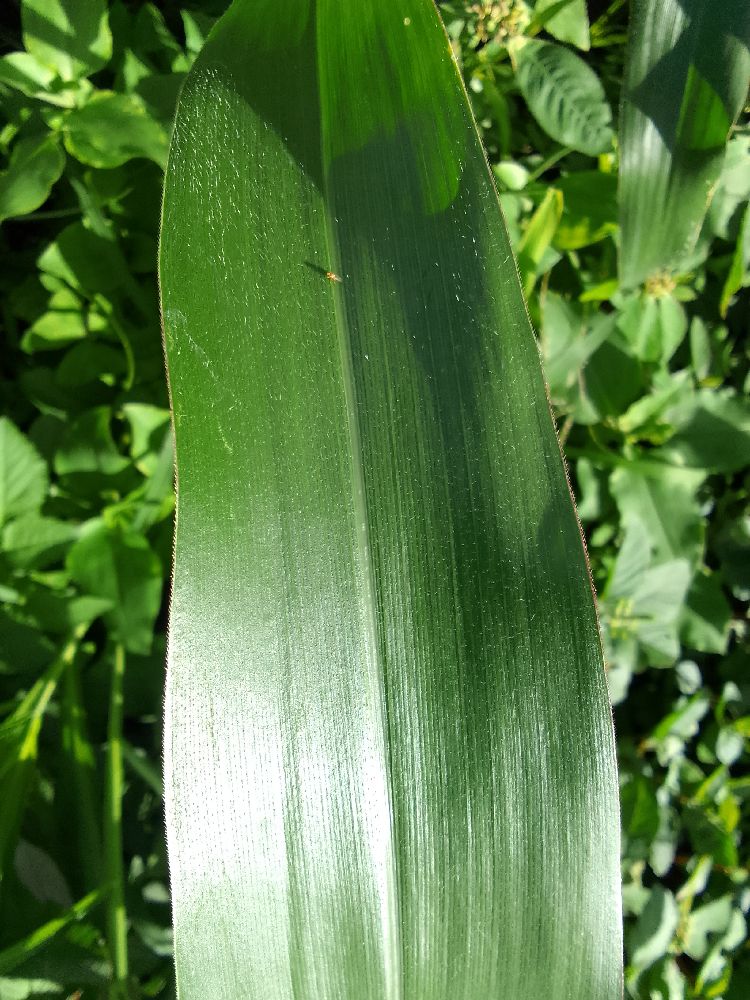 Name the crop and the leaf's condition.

maize, healthy
